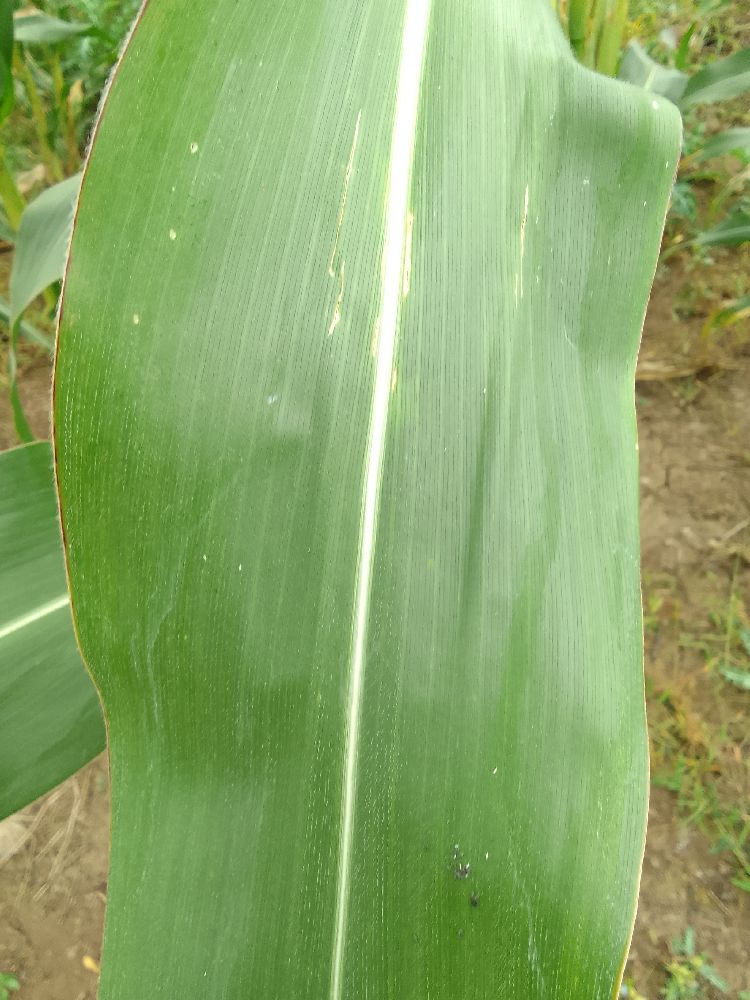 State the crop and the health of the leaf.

maize, healthy
